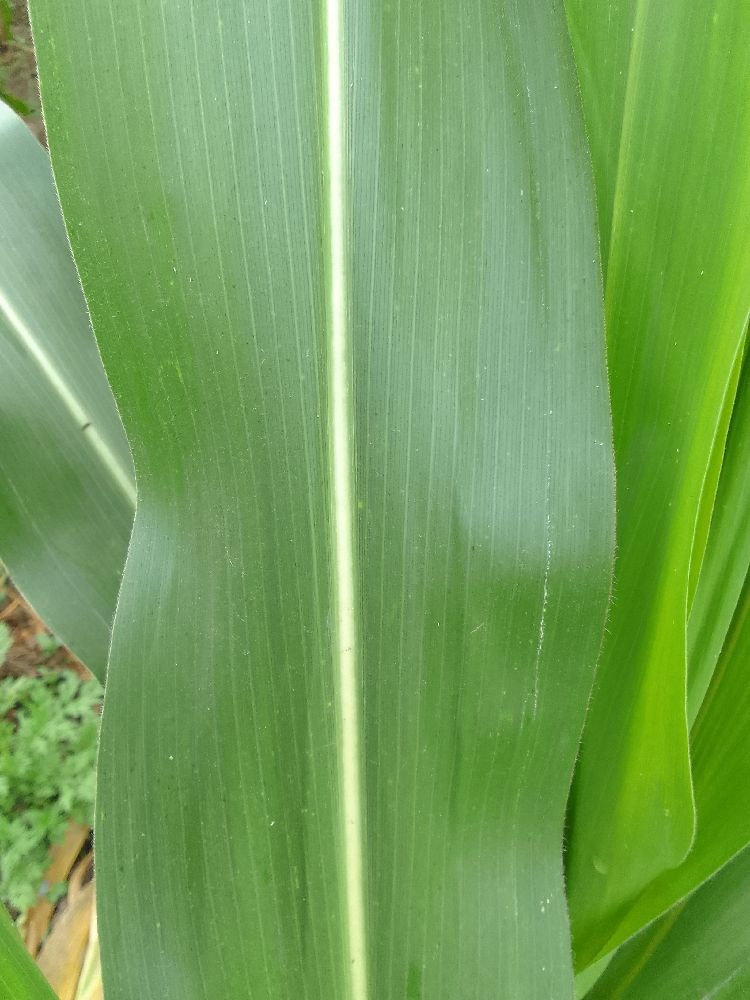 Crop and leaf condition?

maize, healthy
